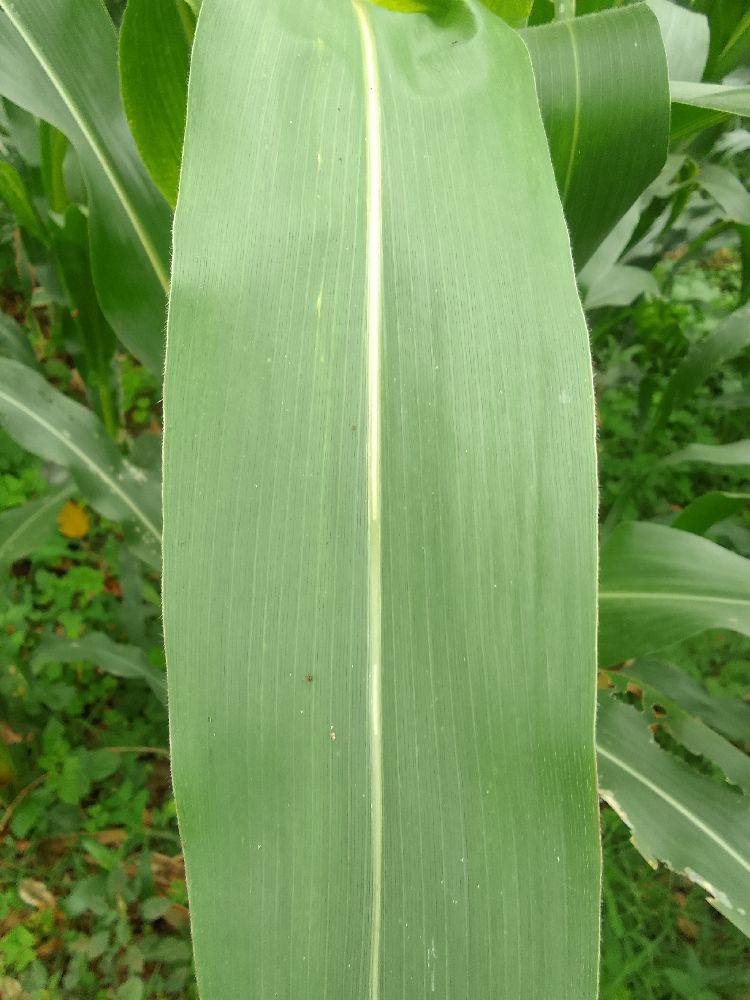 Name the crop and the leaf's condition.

maize, healthy
